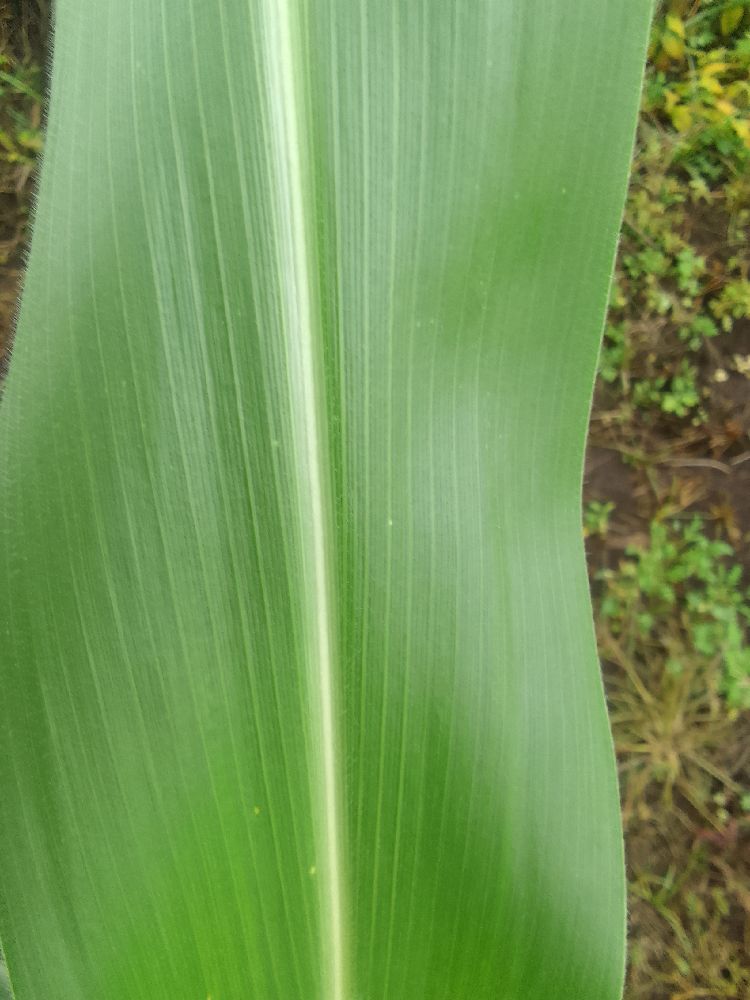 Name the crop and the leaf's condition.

maize, healthy
